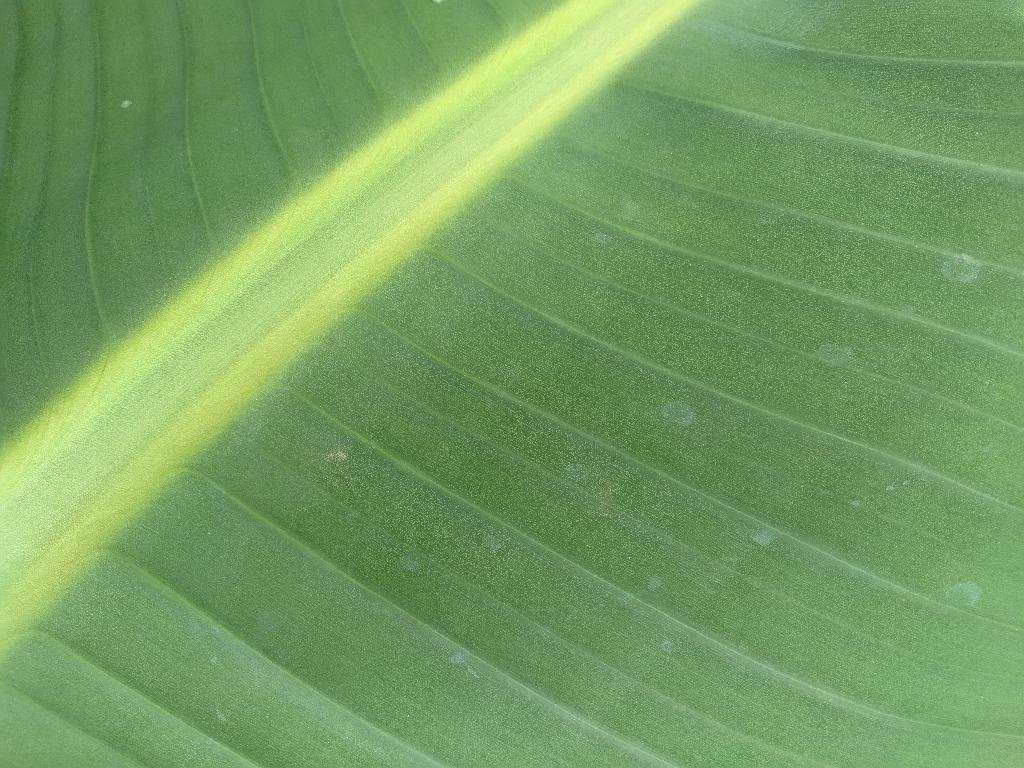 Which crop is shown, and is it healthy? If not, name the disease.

banana, healthy
